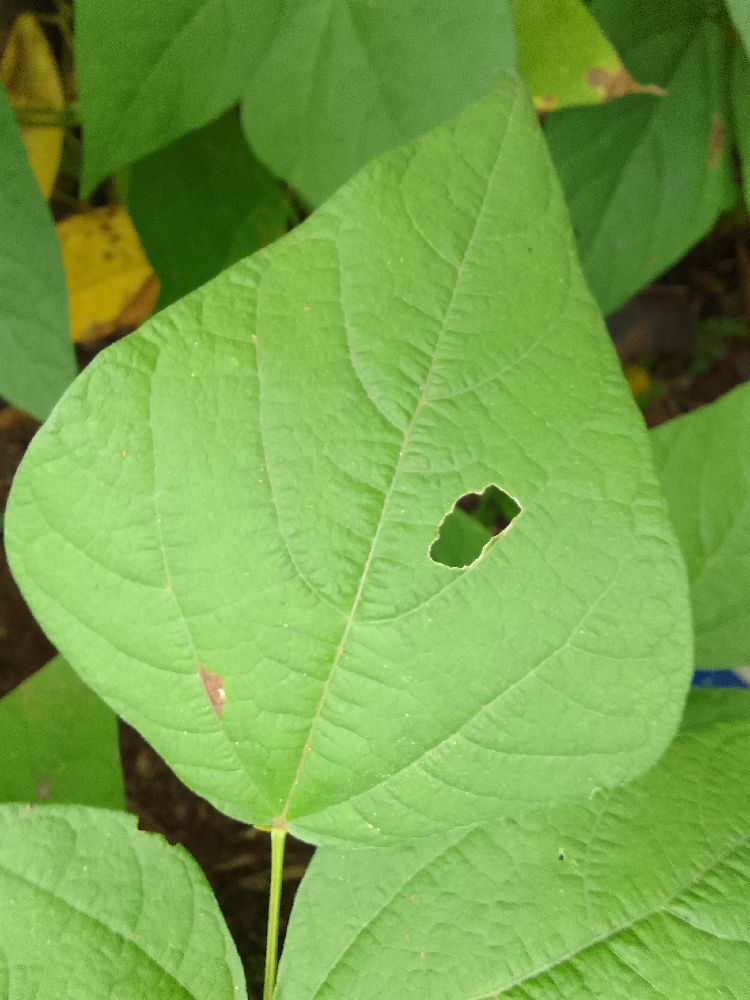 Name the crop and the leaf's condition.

common bean, healthy
